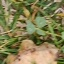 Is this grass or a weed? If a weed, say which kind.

unstructured weed
